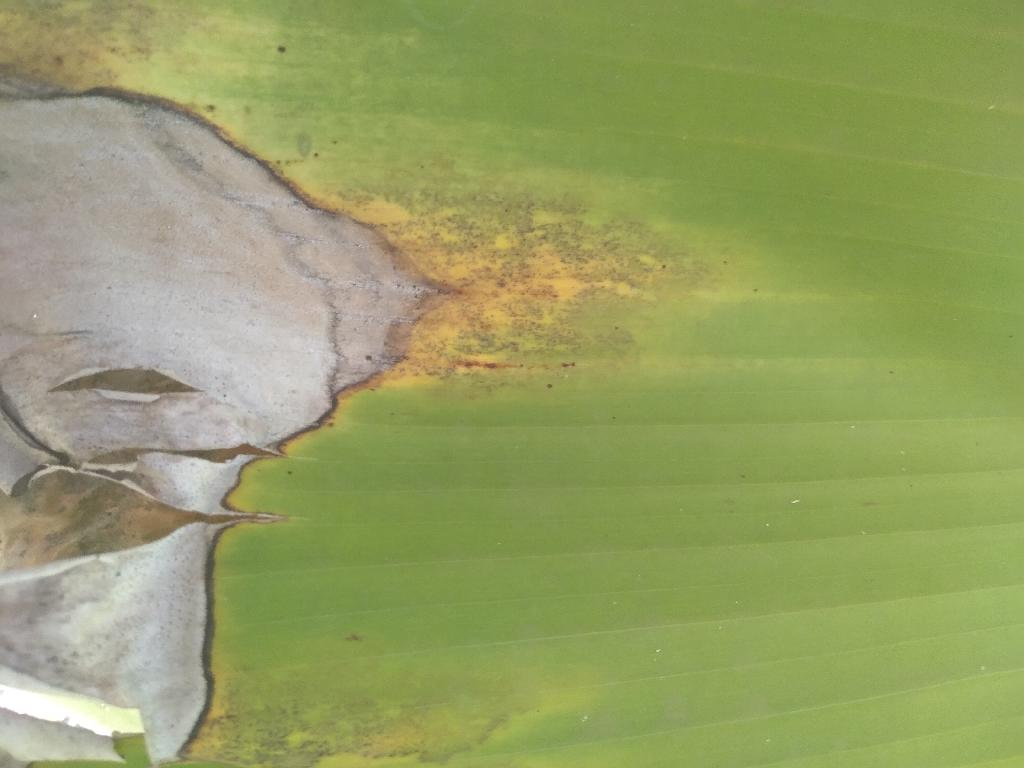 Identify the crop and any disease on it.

banana, black sigatoka
